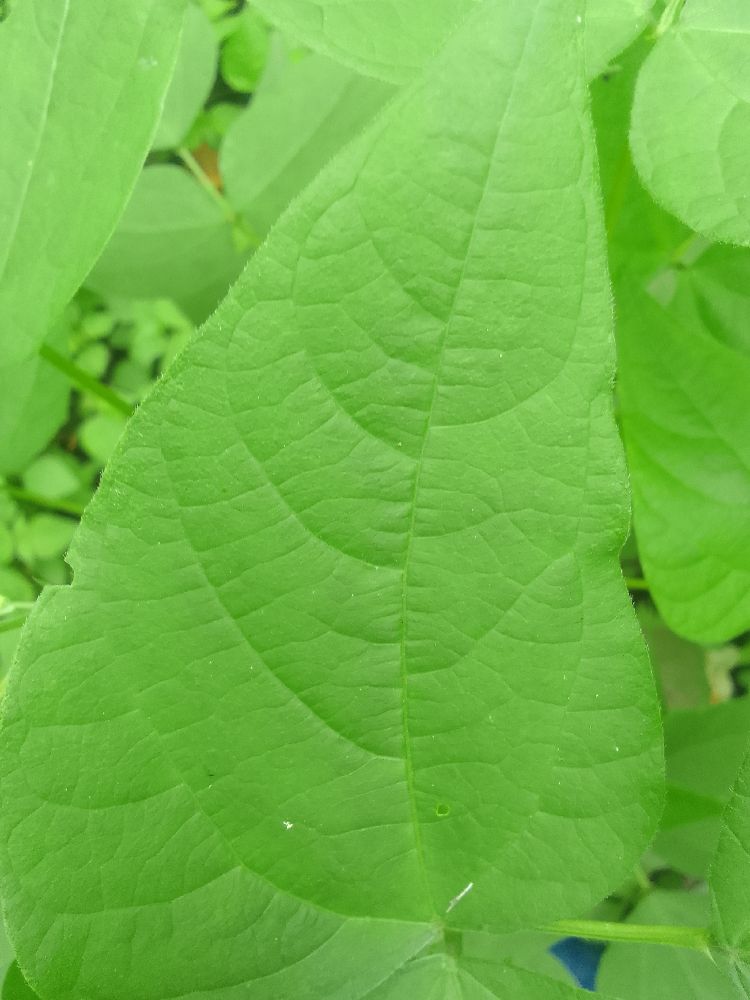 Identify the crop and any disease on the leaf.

common bean, healthy
